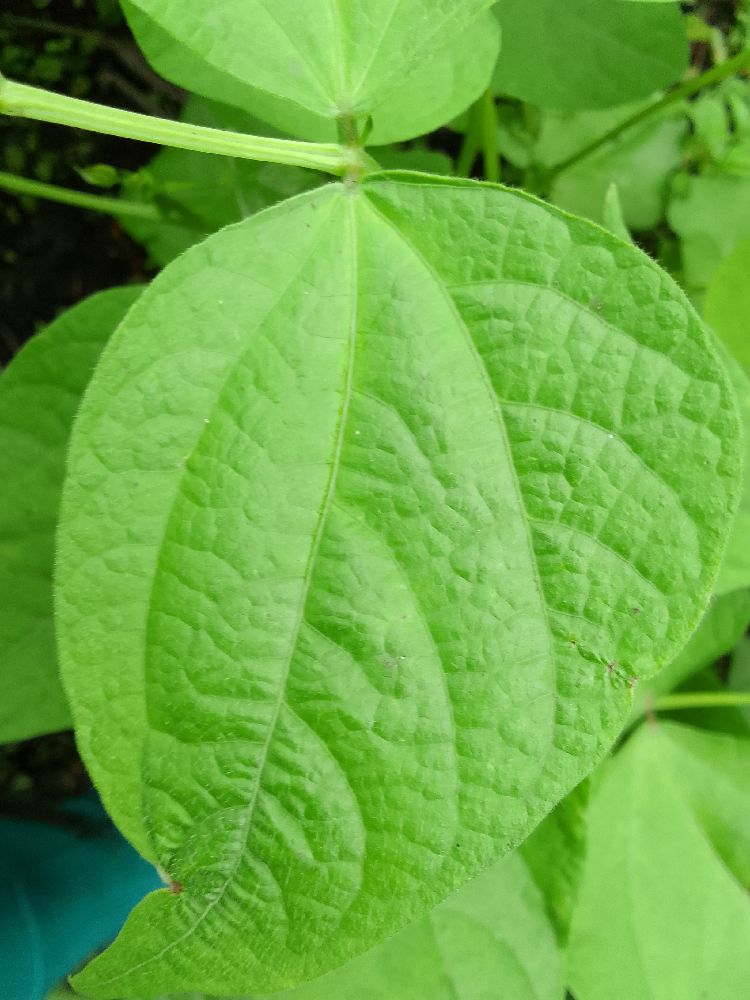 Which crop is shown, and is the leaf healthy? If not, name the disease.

common bean, healthy
